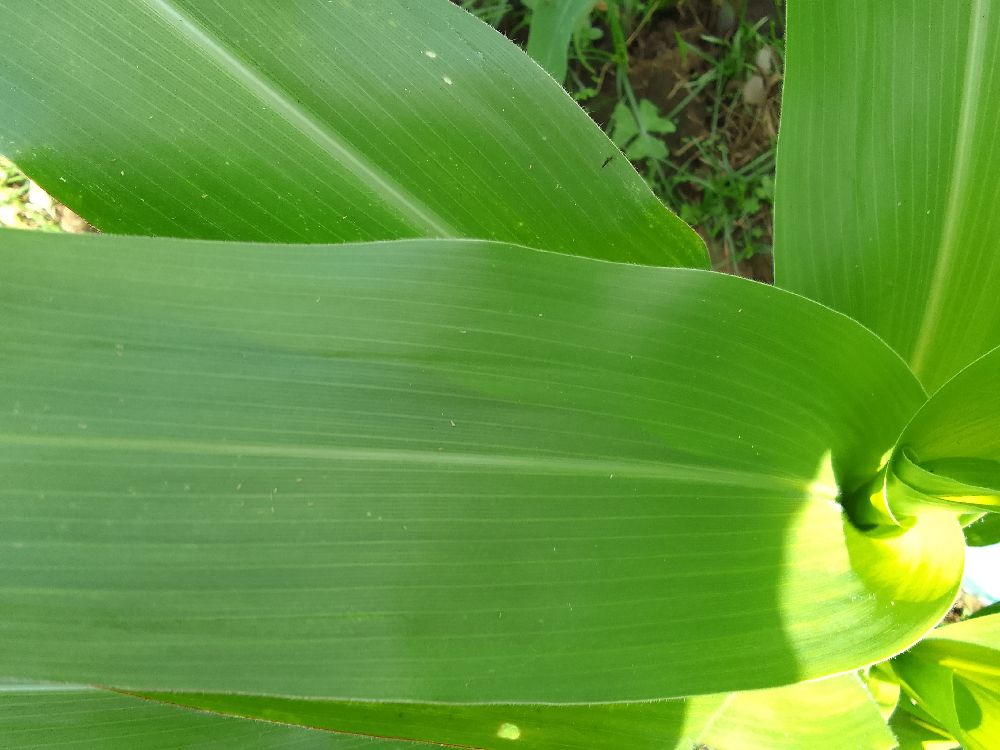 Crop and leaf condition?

maize, healthy
